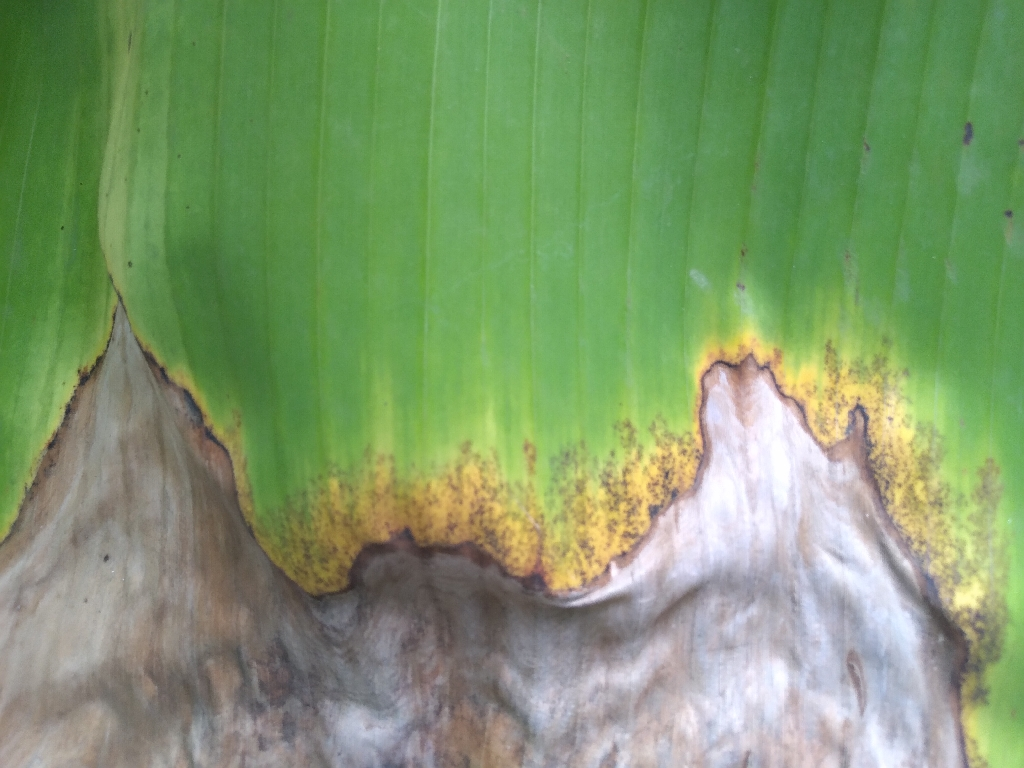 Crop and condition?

banana, black sigatoka
